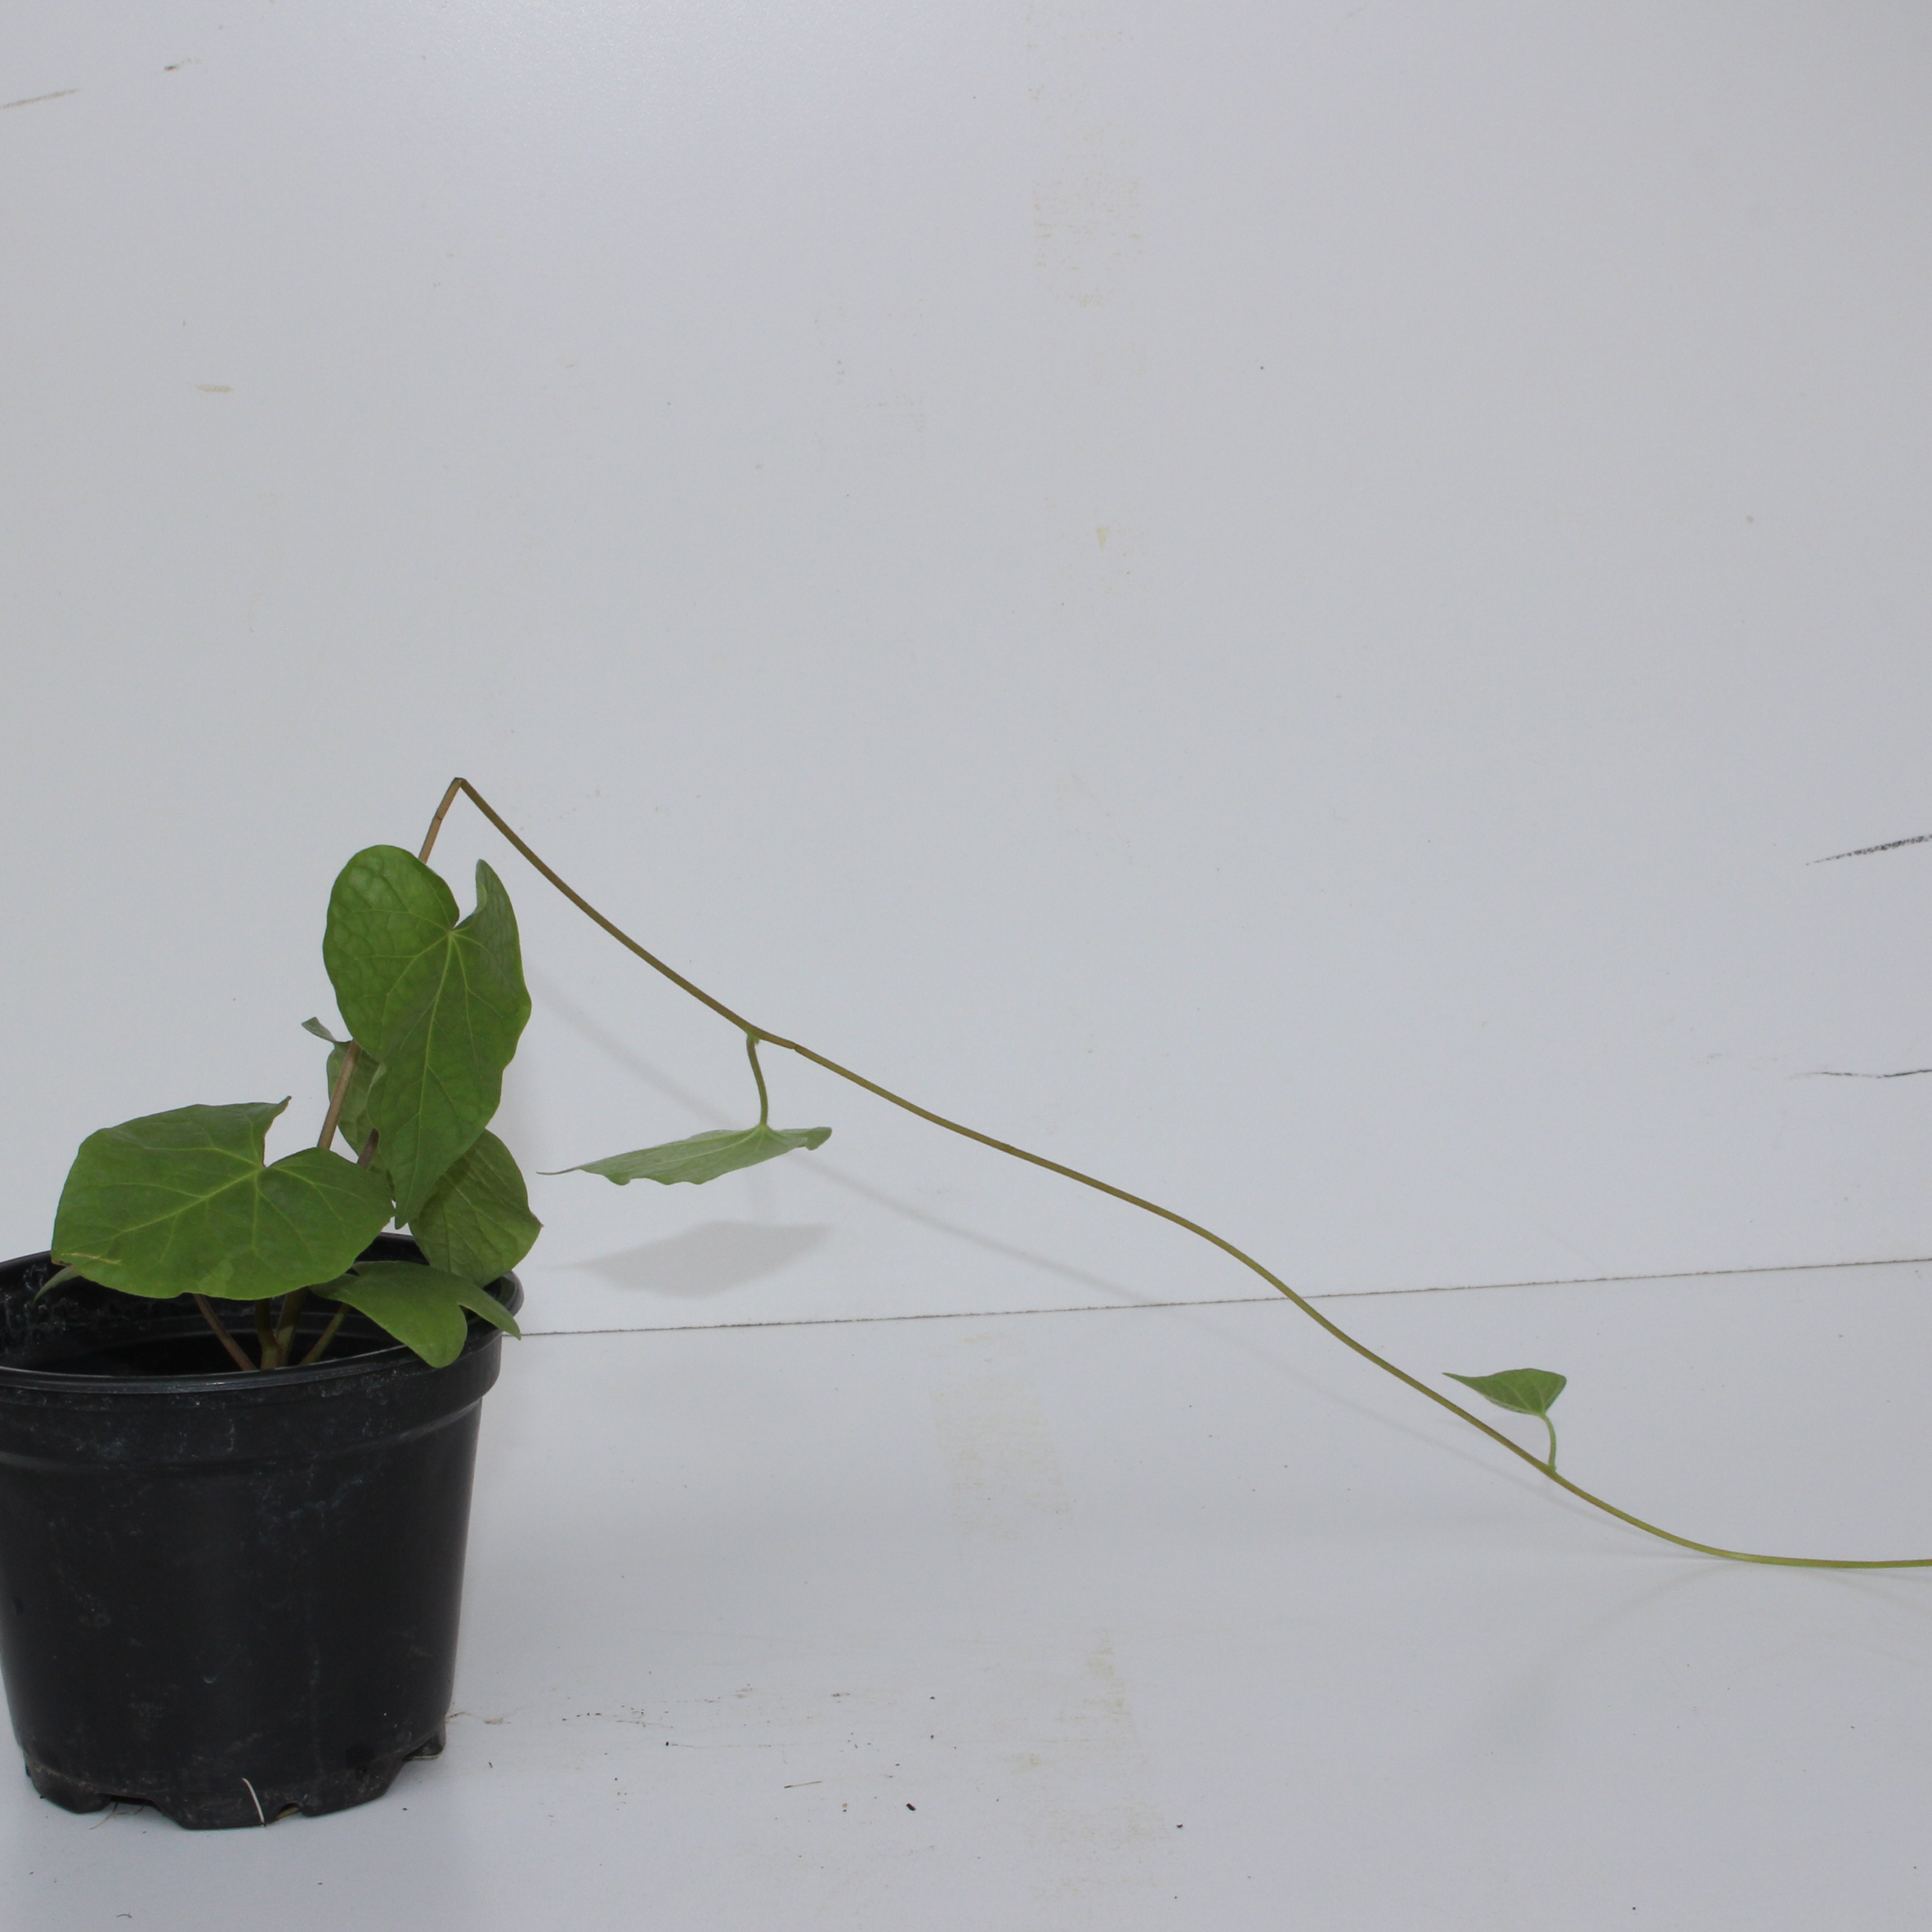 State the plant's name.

Convolvulus arvensis
